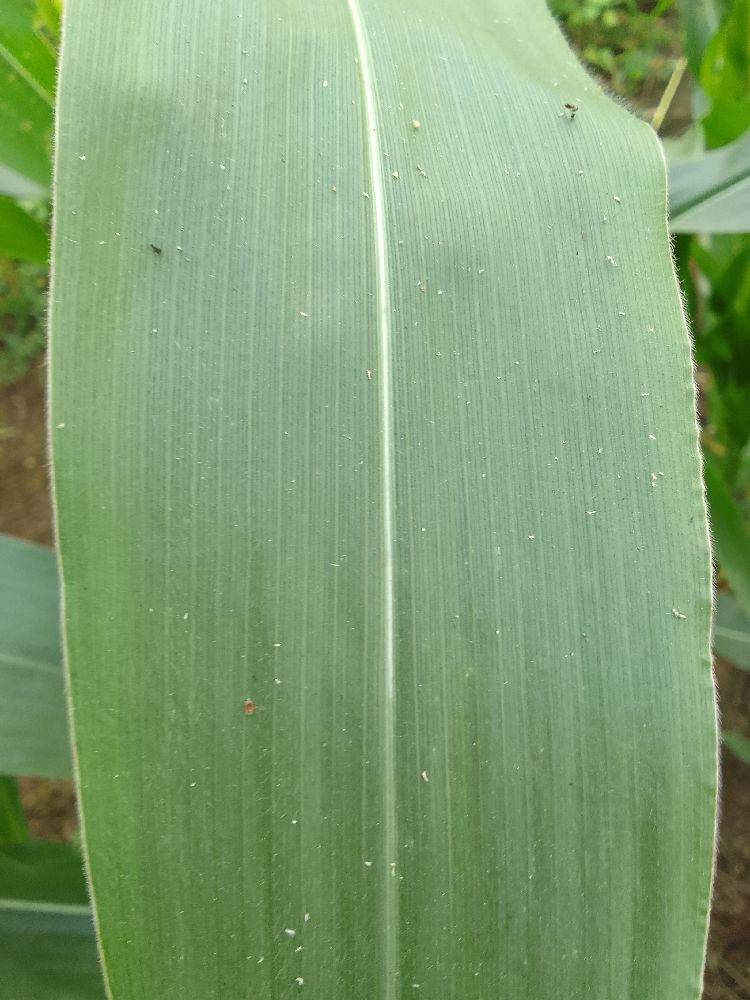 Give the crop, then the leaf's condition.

maize, healthy
